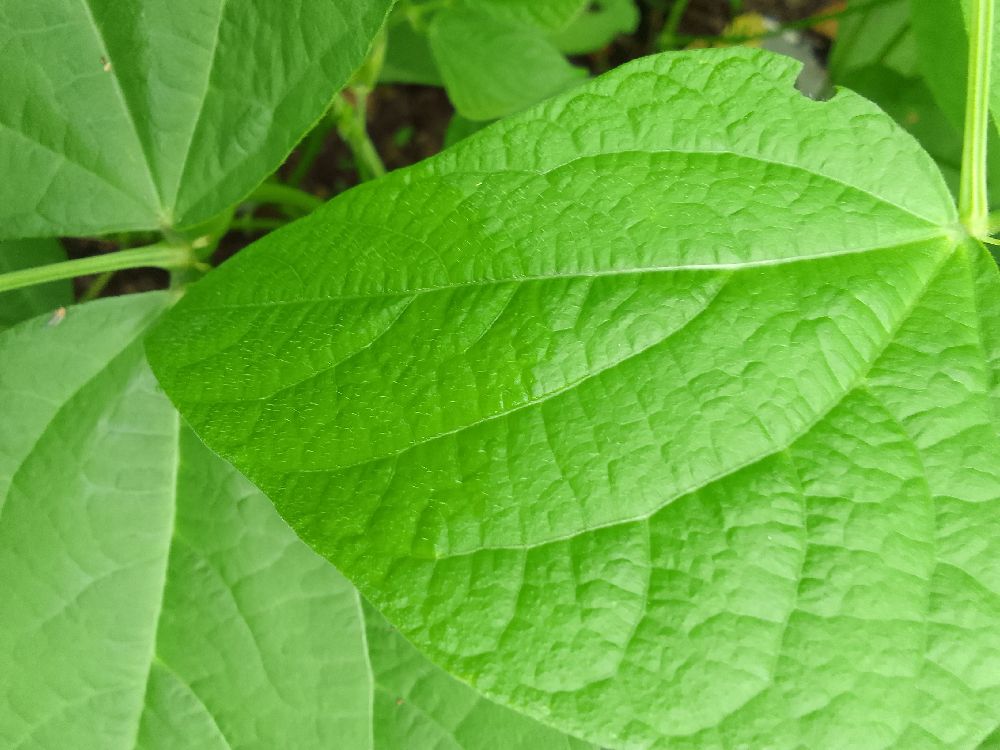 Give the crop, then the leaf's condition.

common bean, healthy
